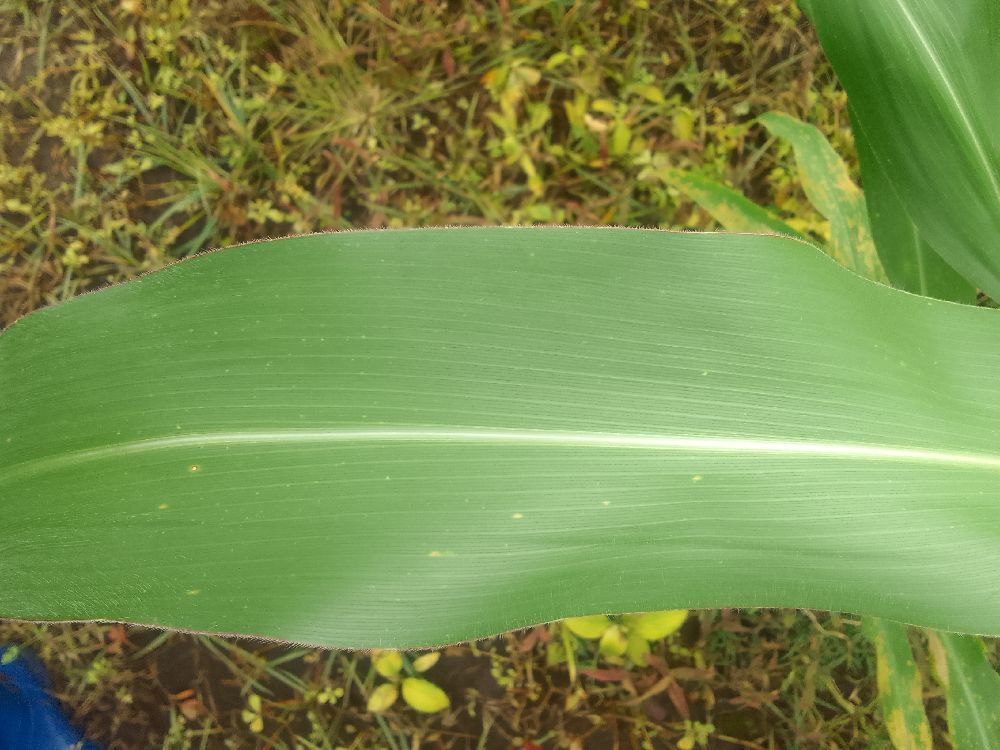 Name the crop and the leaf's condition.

maize, healthy
